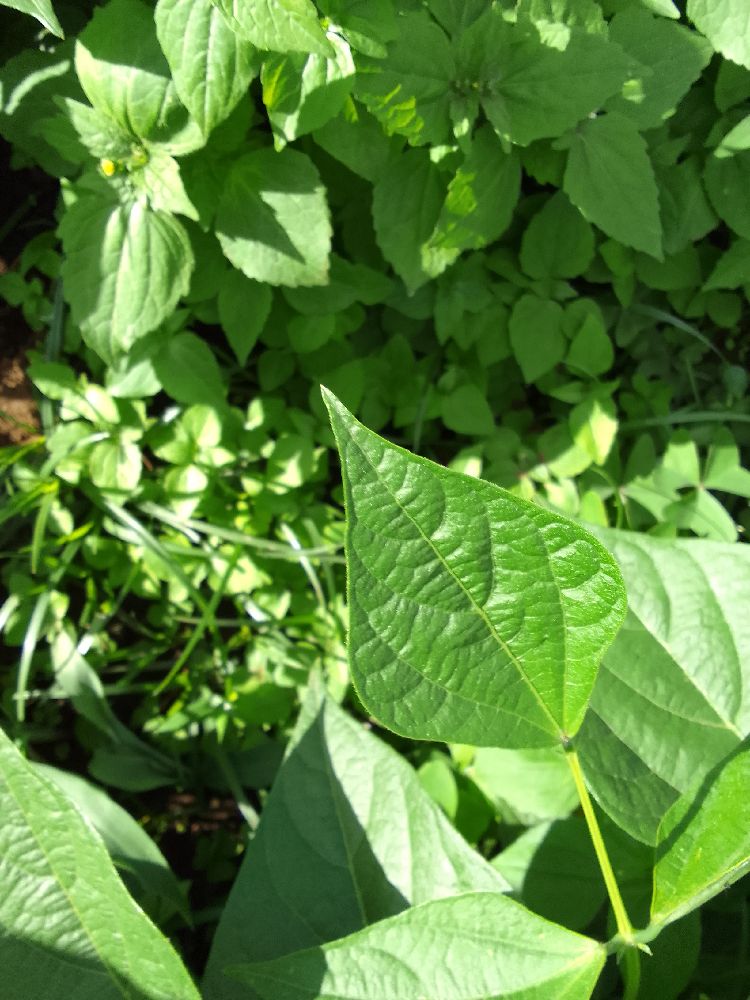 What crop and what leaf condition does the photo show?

common bean, healthy
